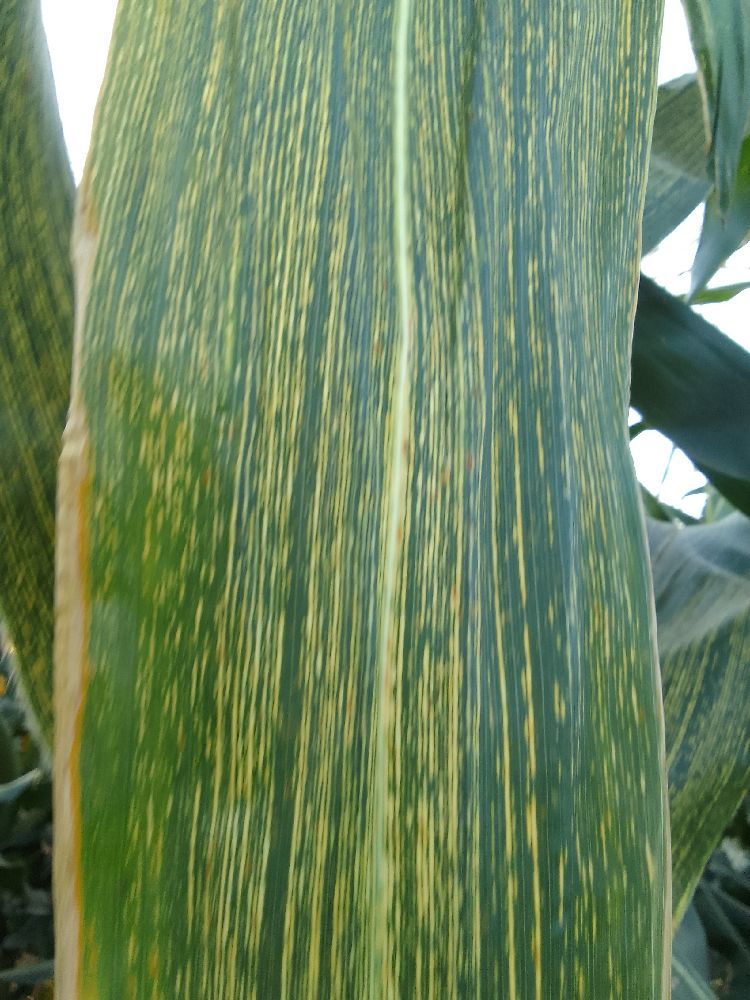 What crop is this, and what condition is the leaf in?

maize, maize streak virus
